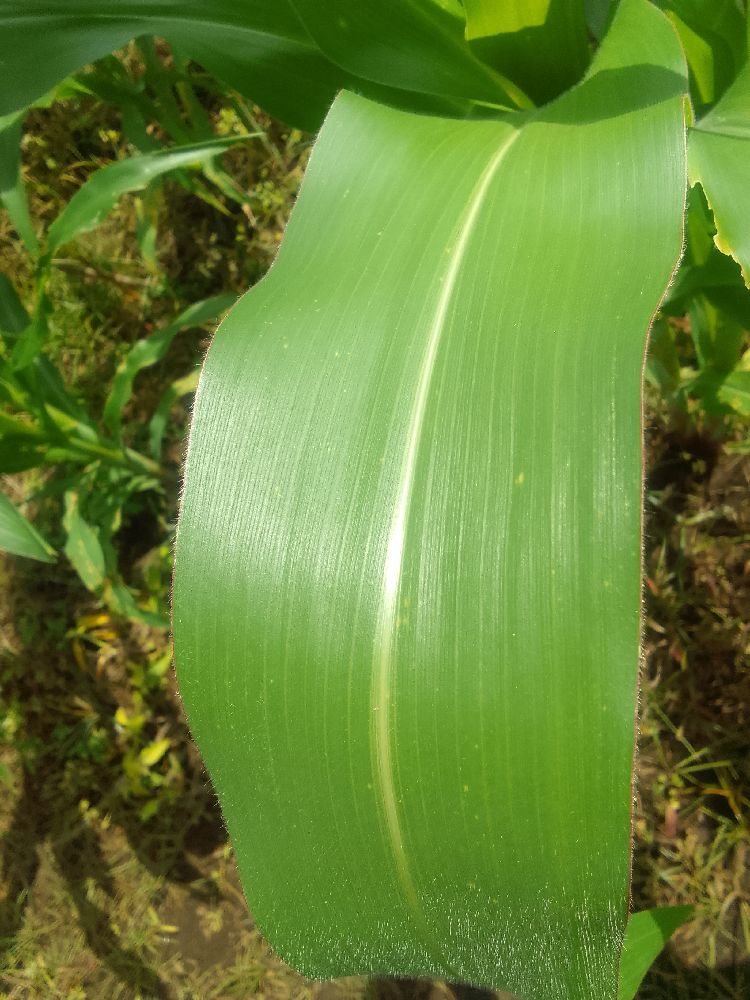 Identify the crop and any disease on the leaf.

maize, healthy
